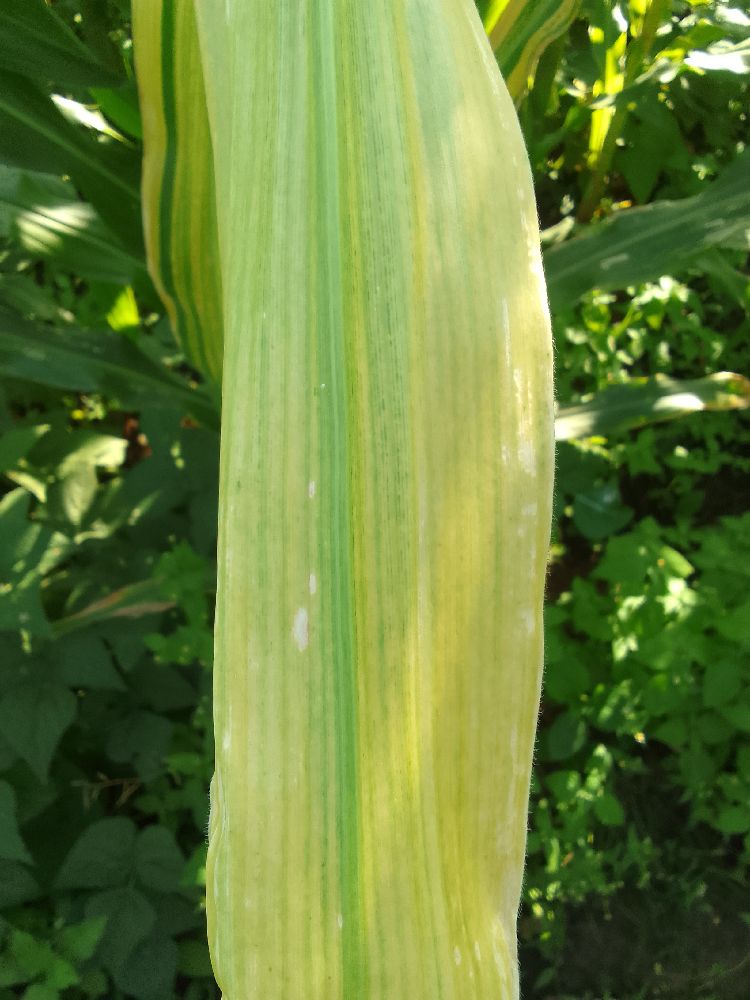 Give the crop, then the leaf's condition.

maize, maize lethal necrosis
